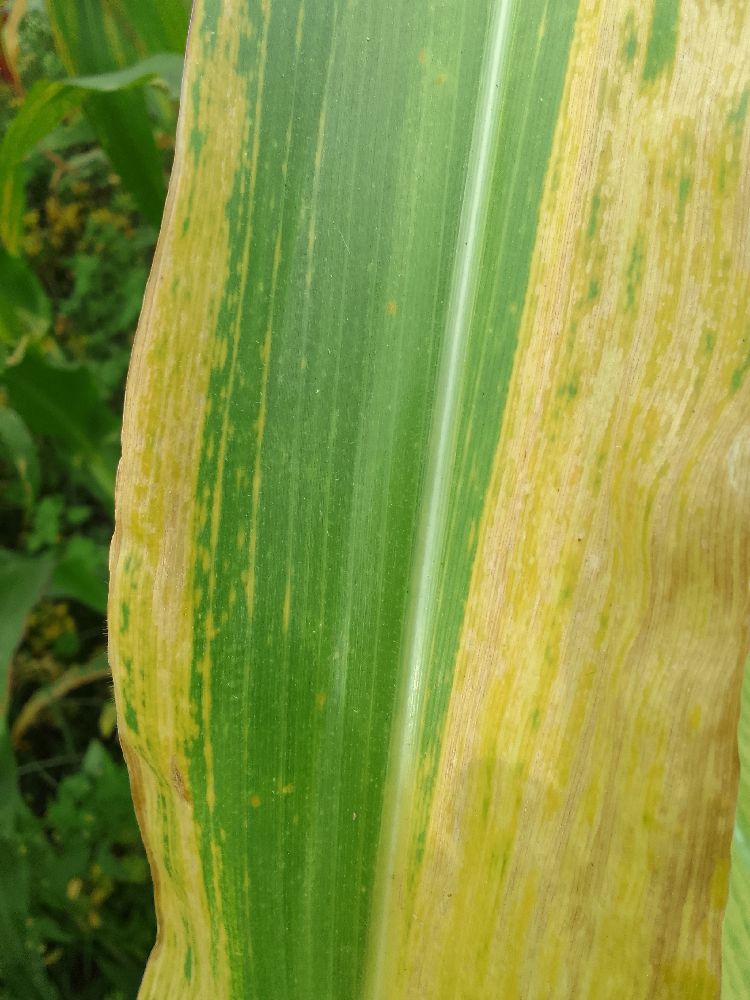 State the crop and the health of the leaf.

maize, maize lethal necrosis
